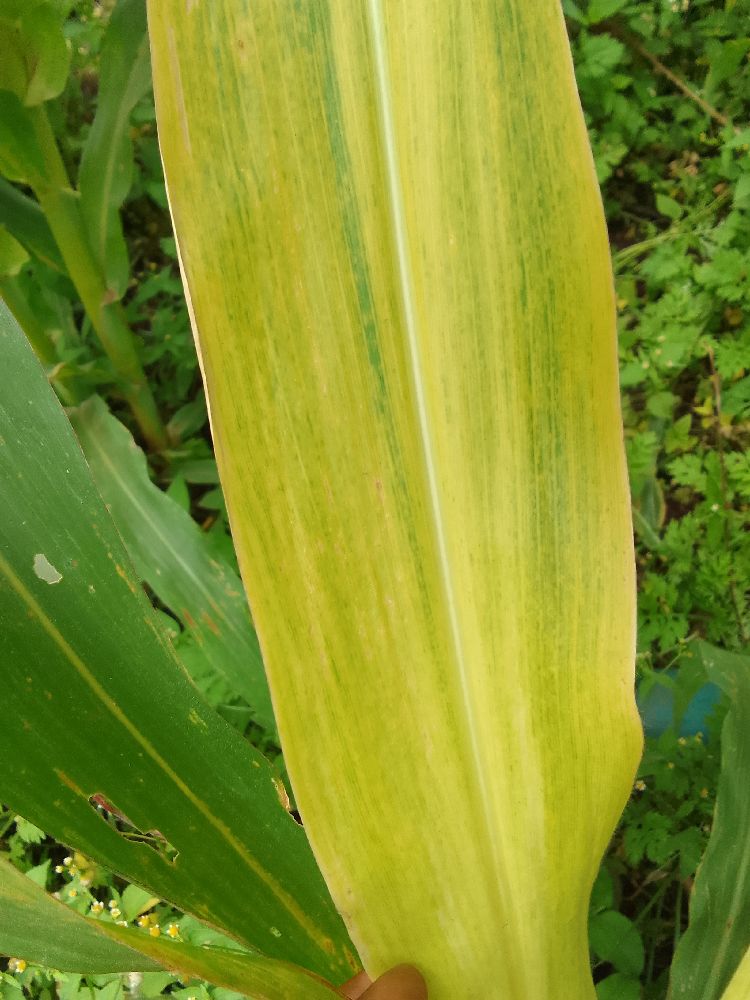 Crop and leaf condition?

maize, maize lethal necrosis
